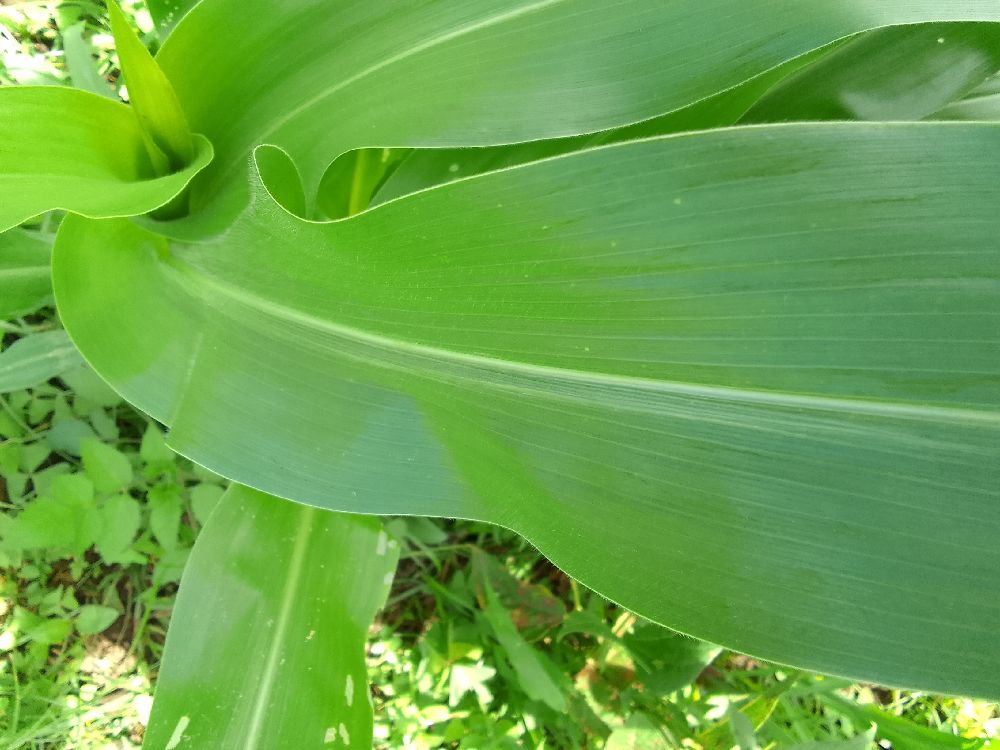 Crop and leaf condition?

maize, healthy
